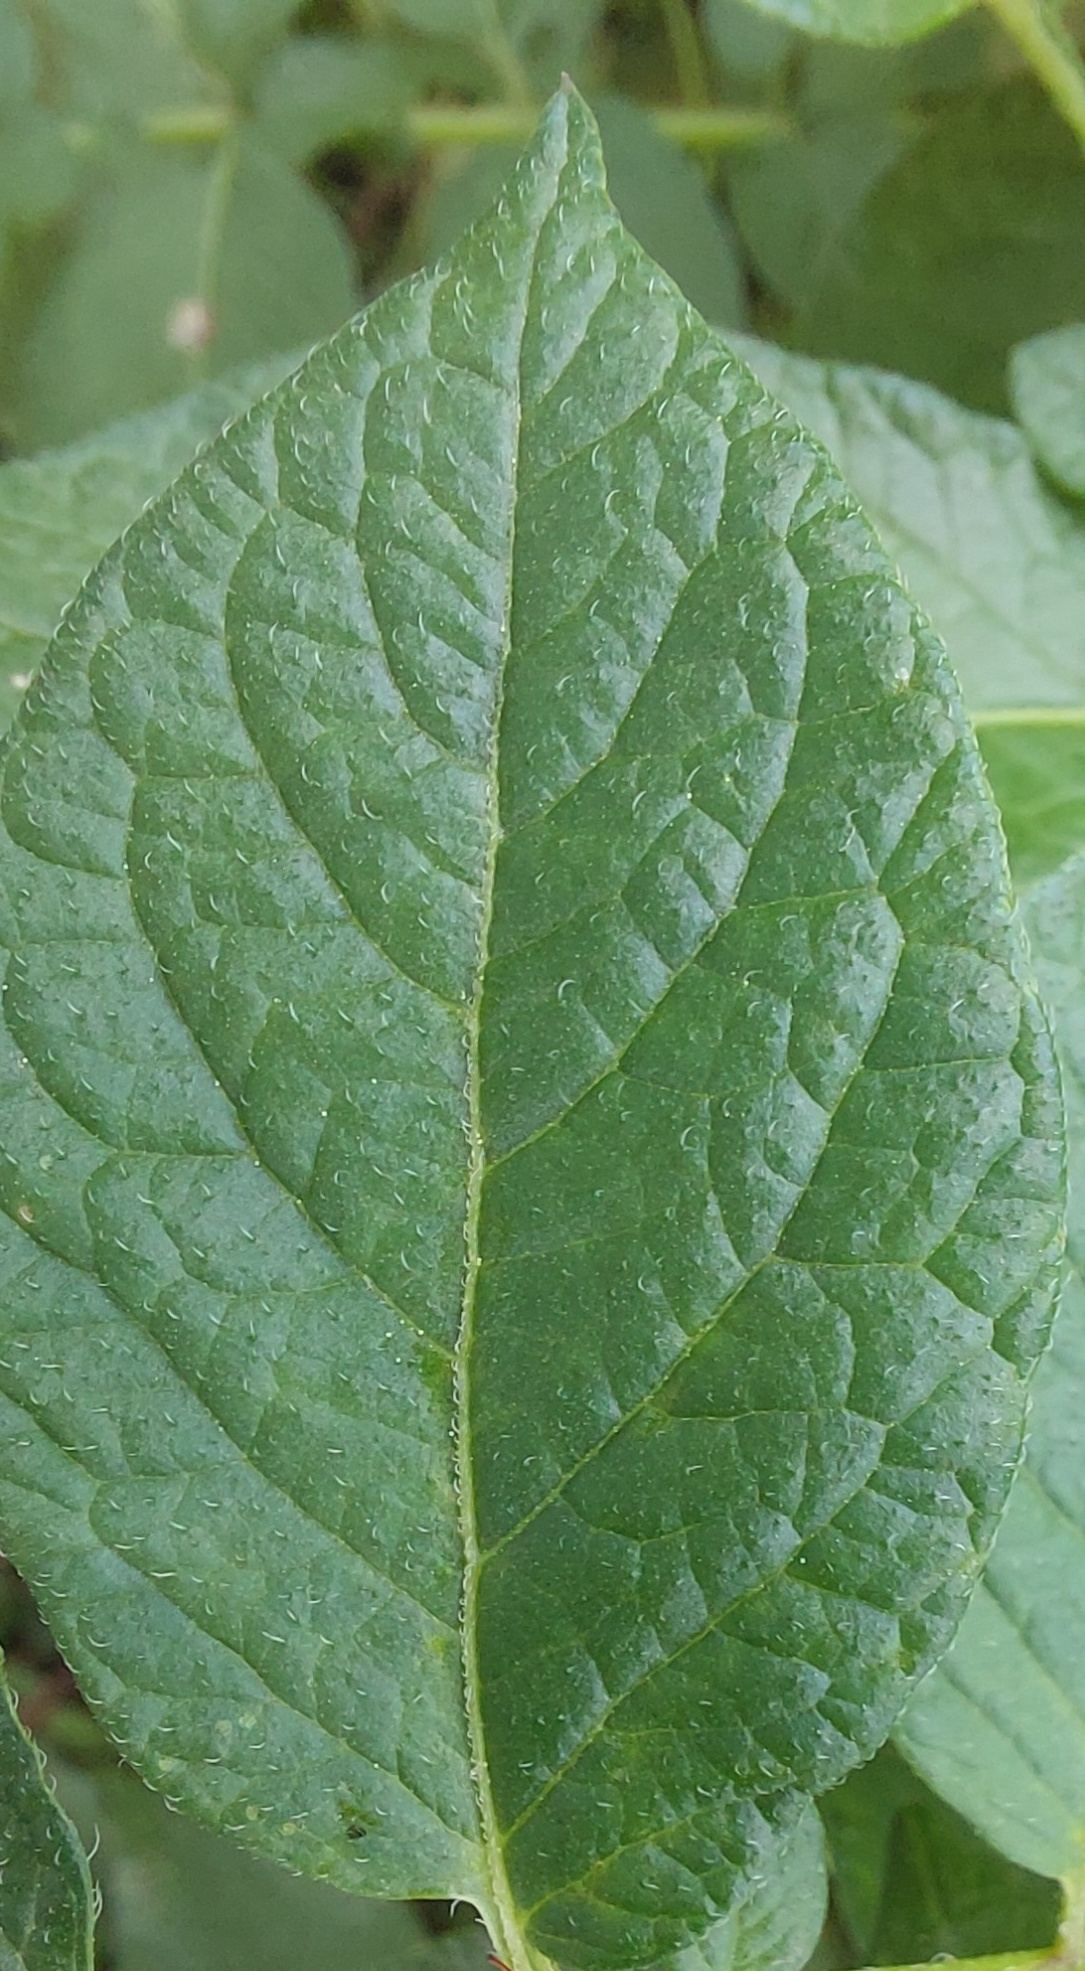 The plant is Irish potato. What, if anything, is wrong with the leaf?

healthy
